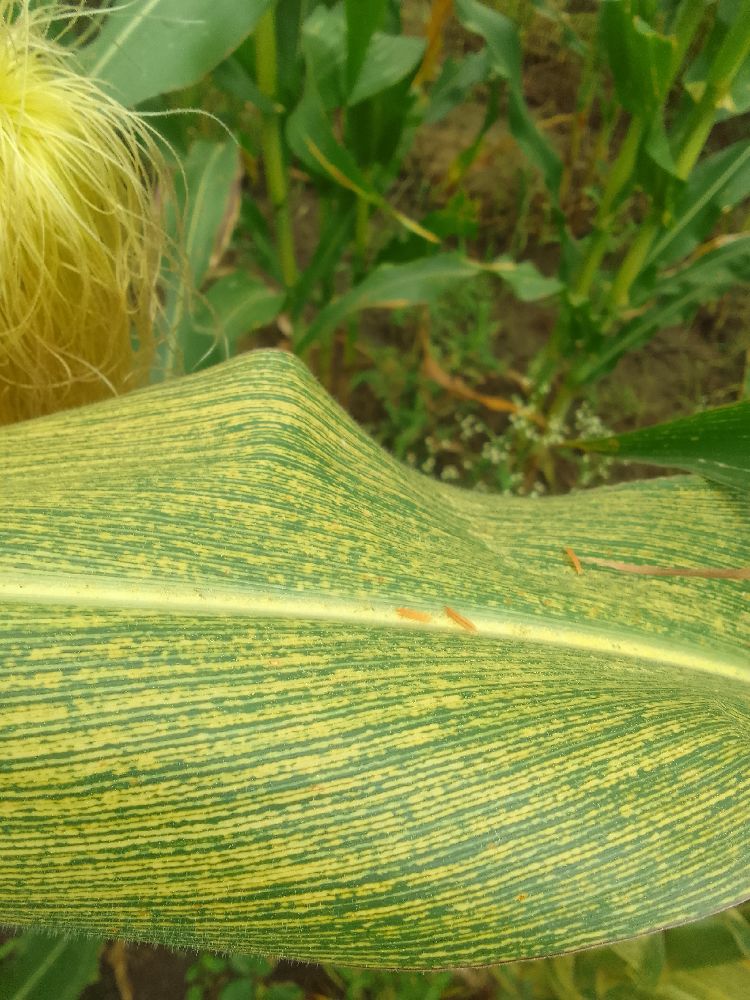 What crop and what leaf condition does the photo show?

maize, maize streak virus
